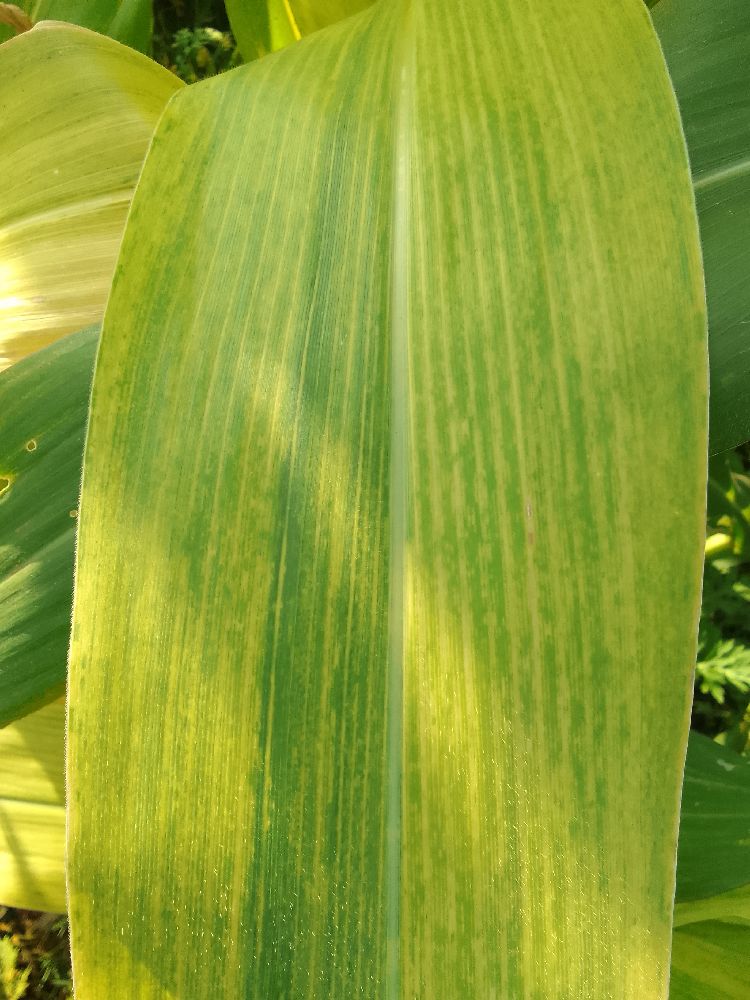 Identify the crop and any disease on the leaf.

maize, maize lethal necrosis
